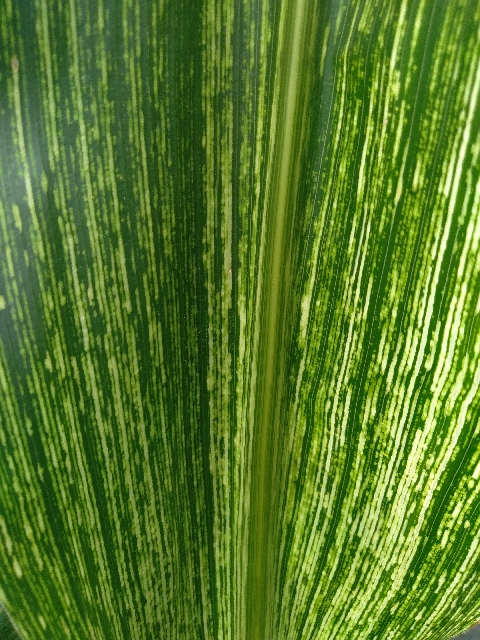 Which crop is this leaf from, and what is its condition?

maize, maize streak virus
